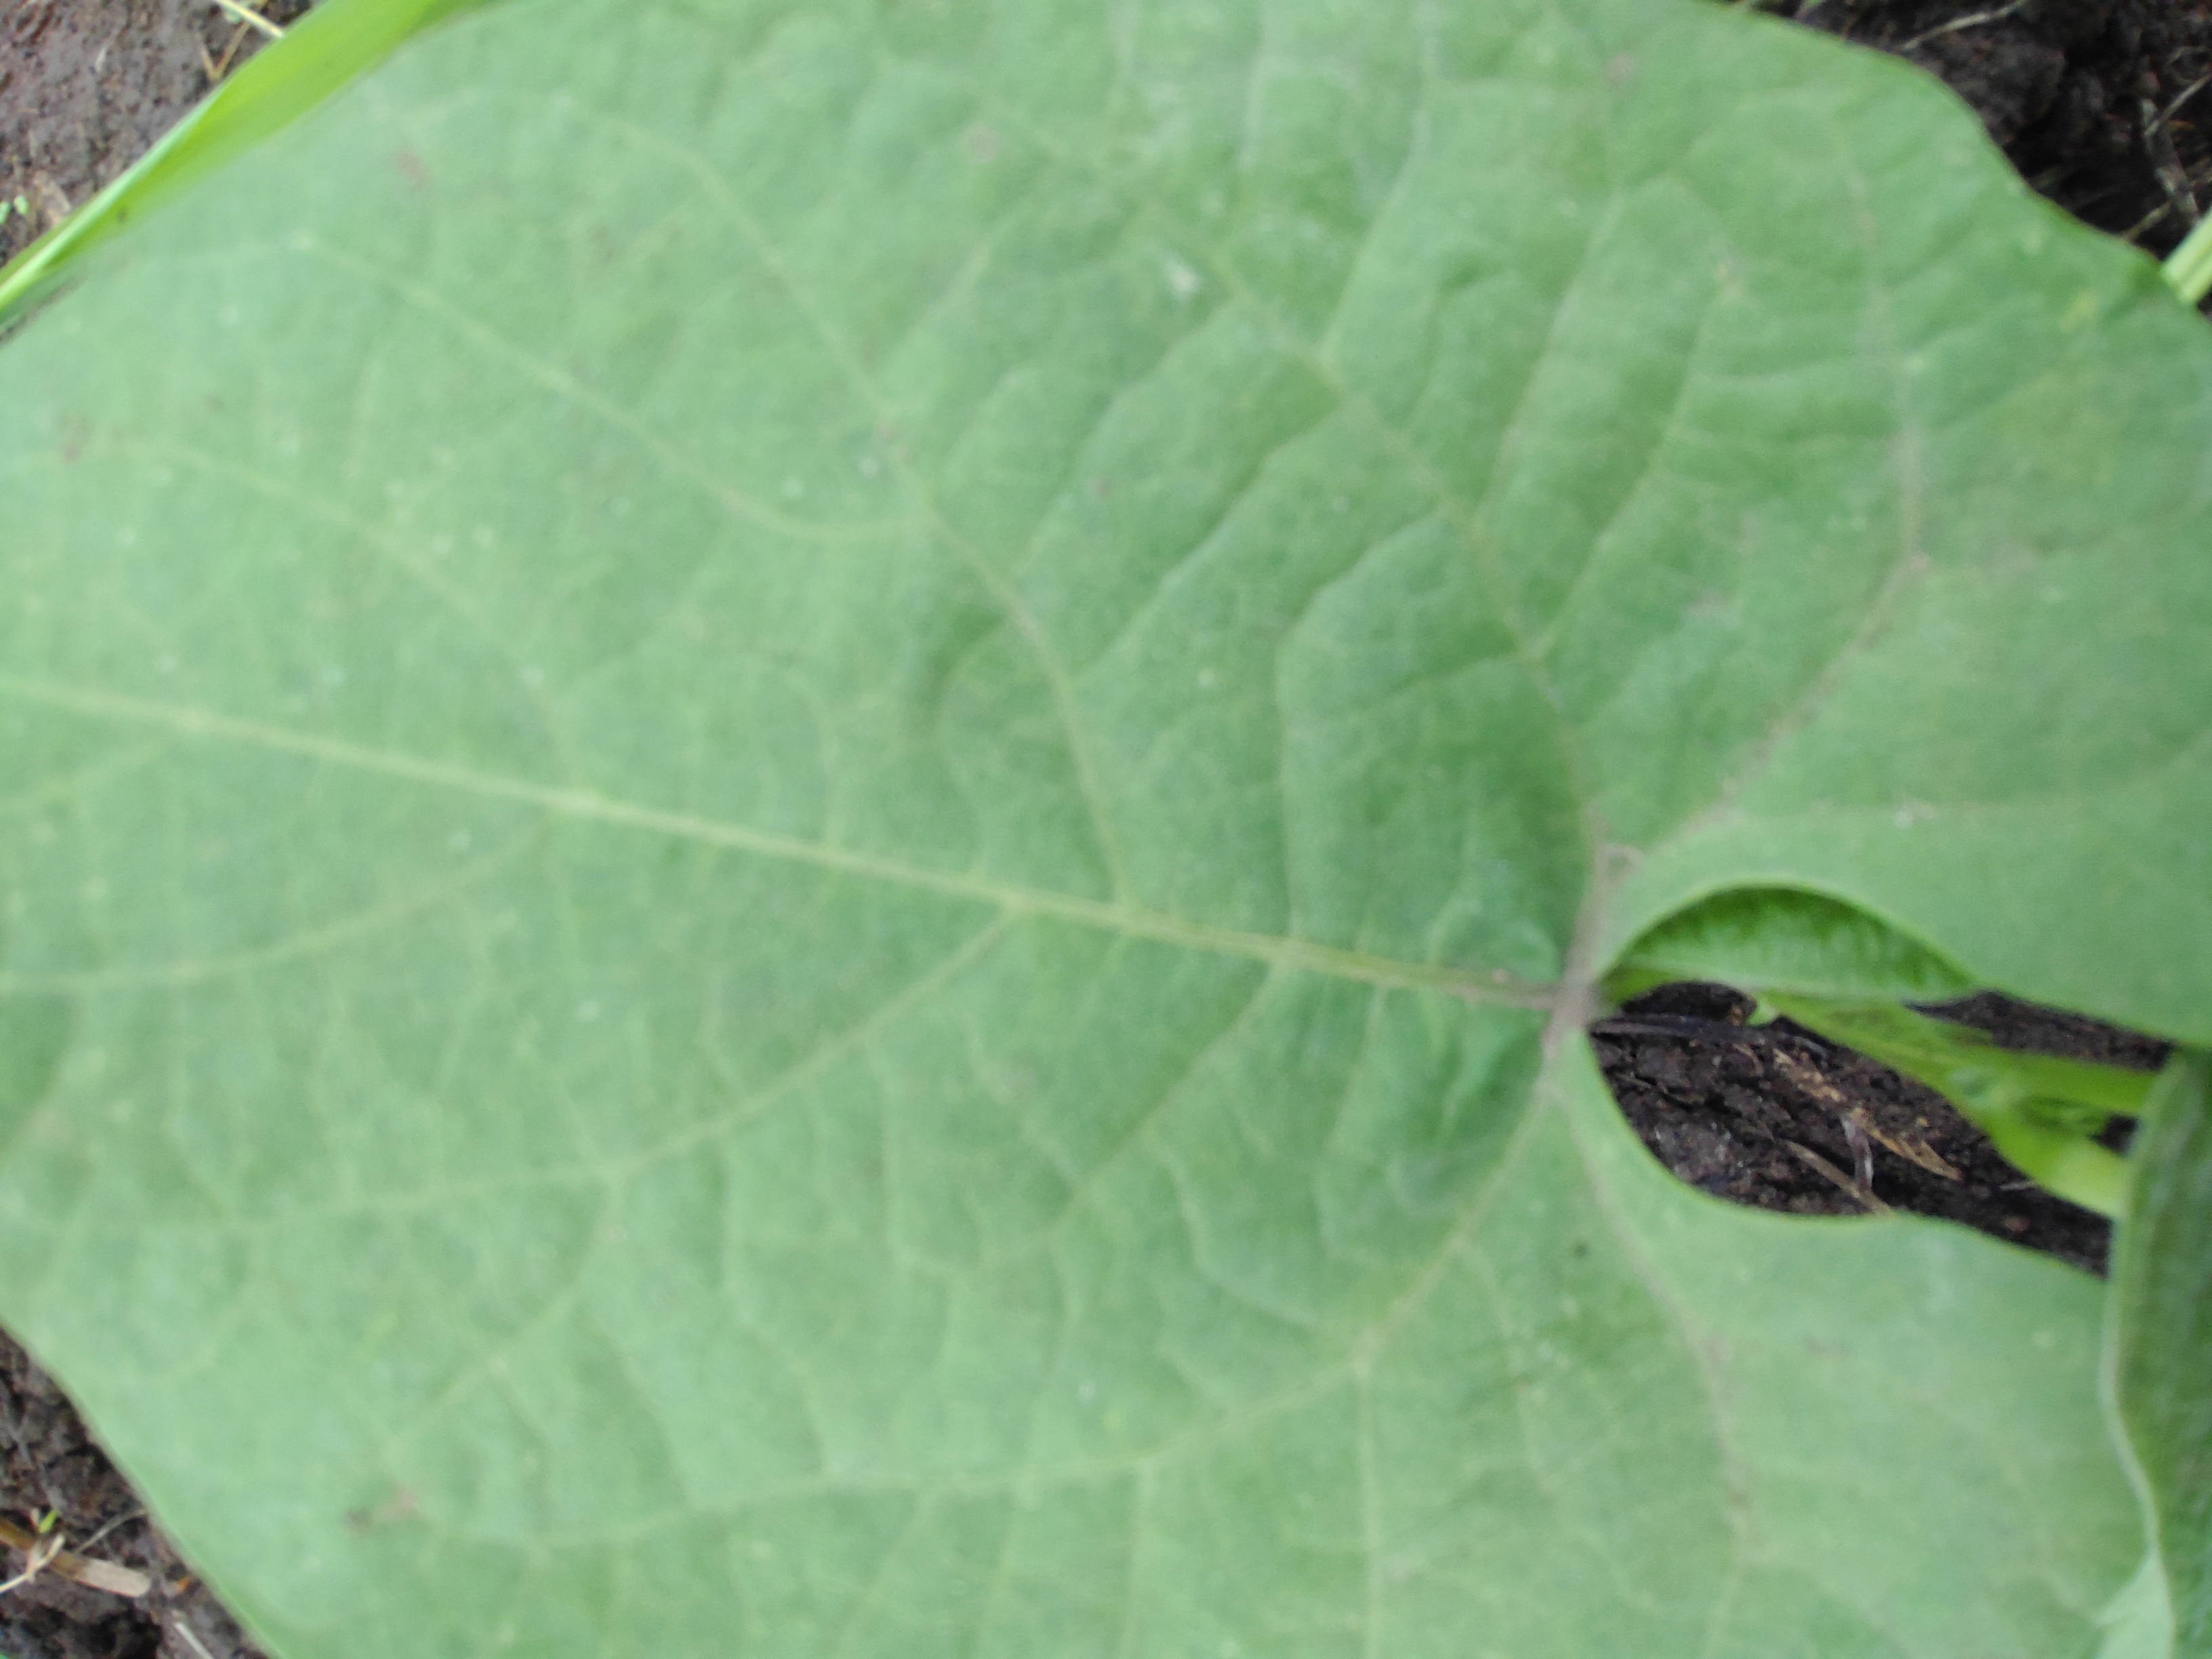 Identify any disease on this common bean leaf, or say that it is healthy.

healthy
